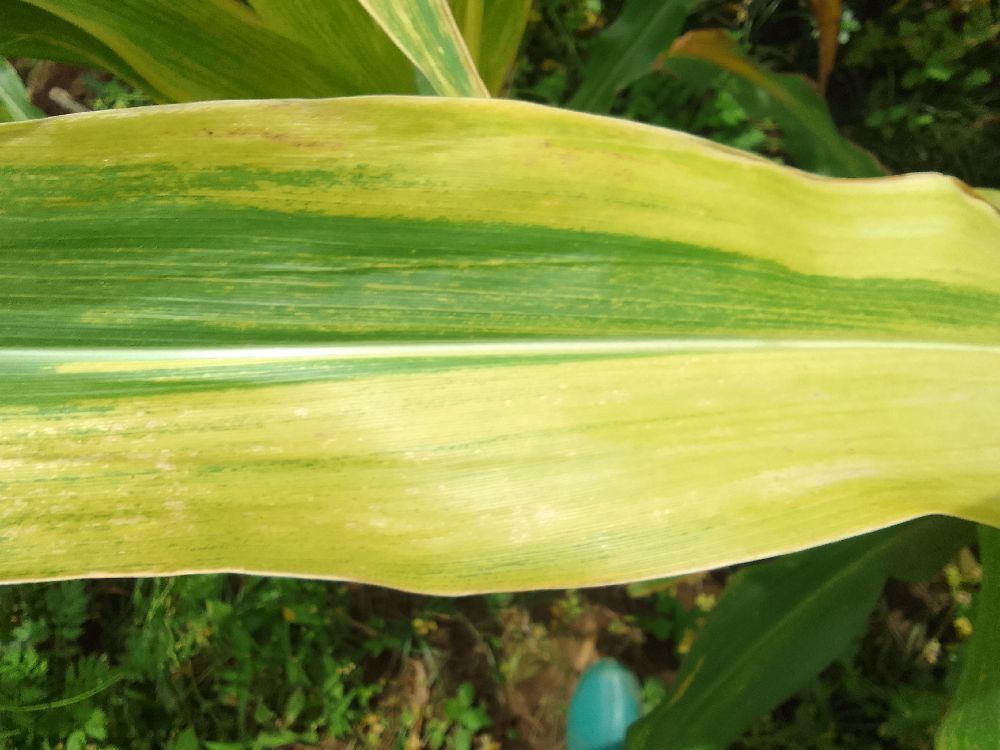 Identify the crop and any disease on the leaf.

maize, maize lethal necrosis
